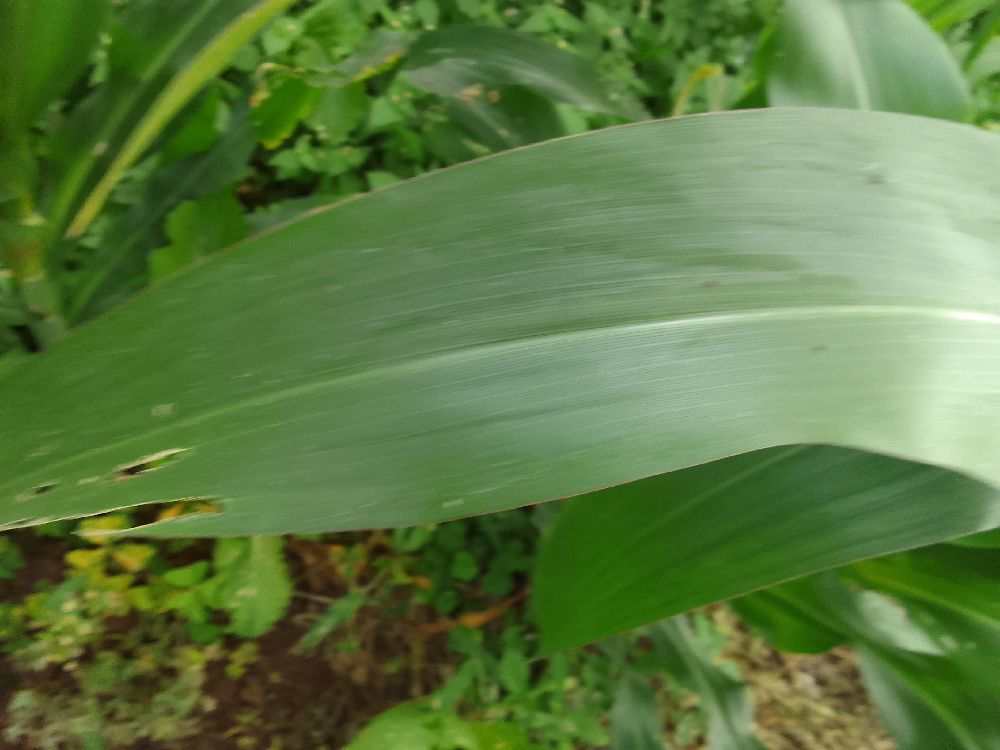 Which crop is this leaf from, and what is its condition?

maize, healthy
